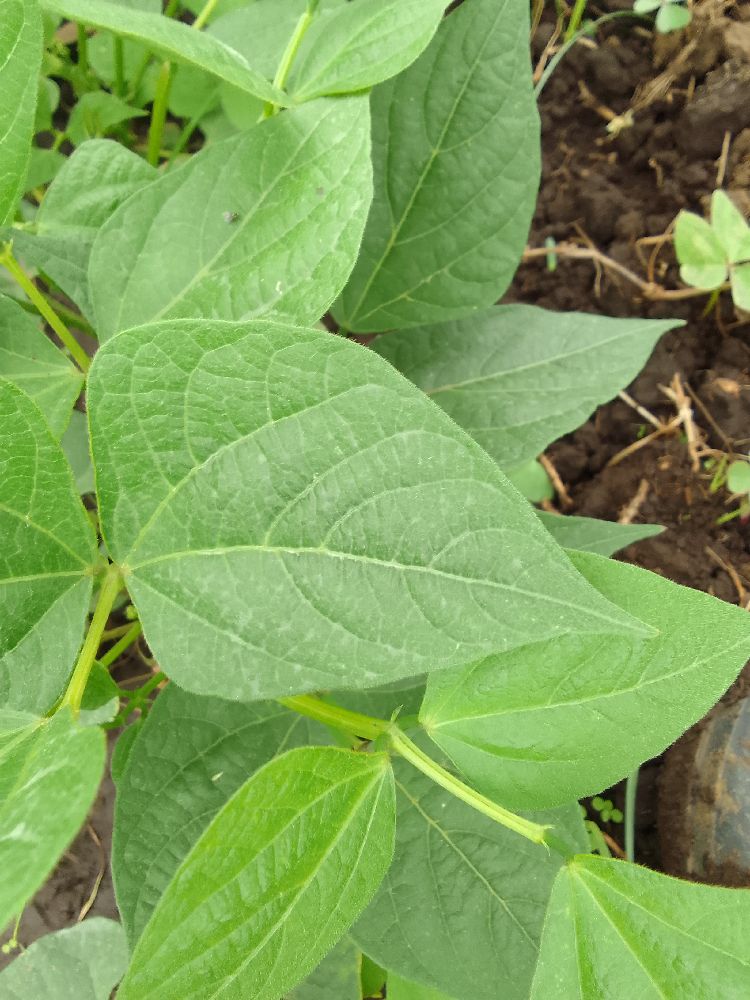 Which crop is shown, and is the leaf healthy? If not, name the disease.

common bean, healthy
